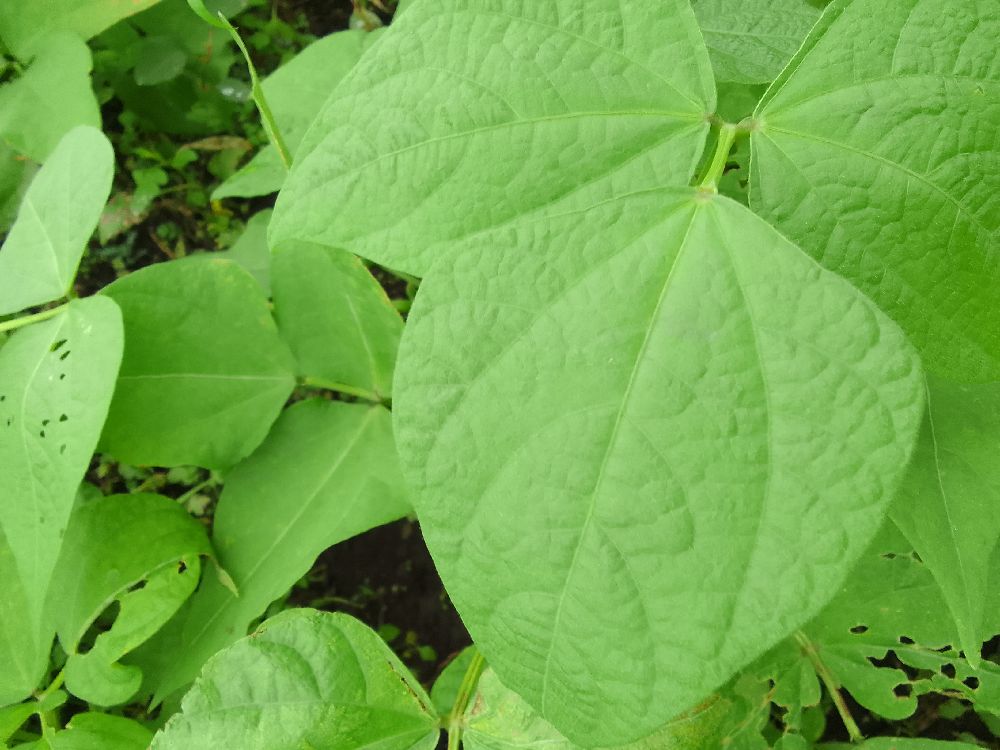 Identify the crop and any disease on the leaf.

common bean, healthy
